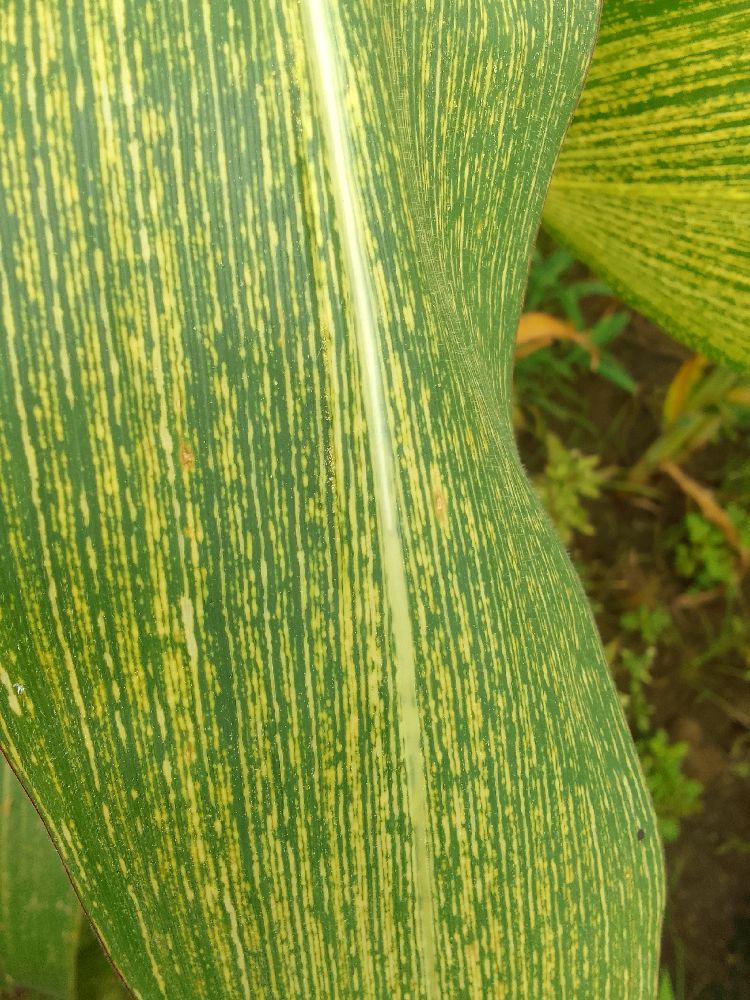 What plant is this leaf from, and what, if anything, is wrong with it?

maize, maize streak virus
